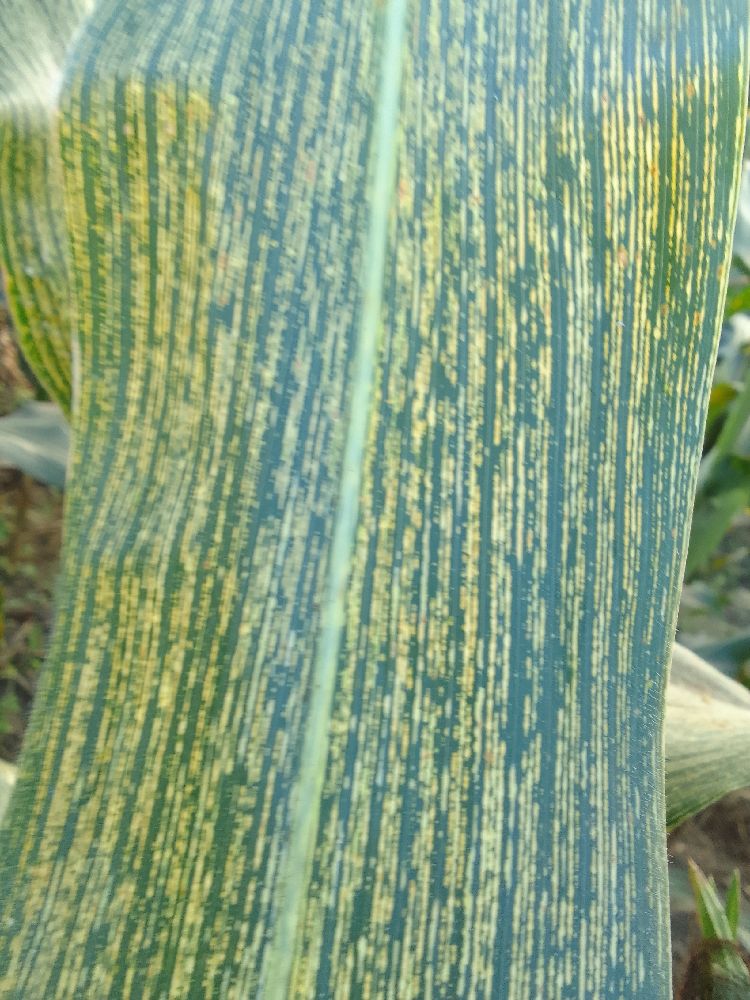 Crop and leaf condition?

maize, maize streak virus
